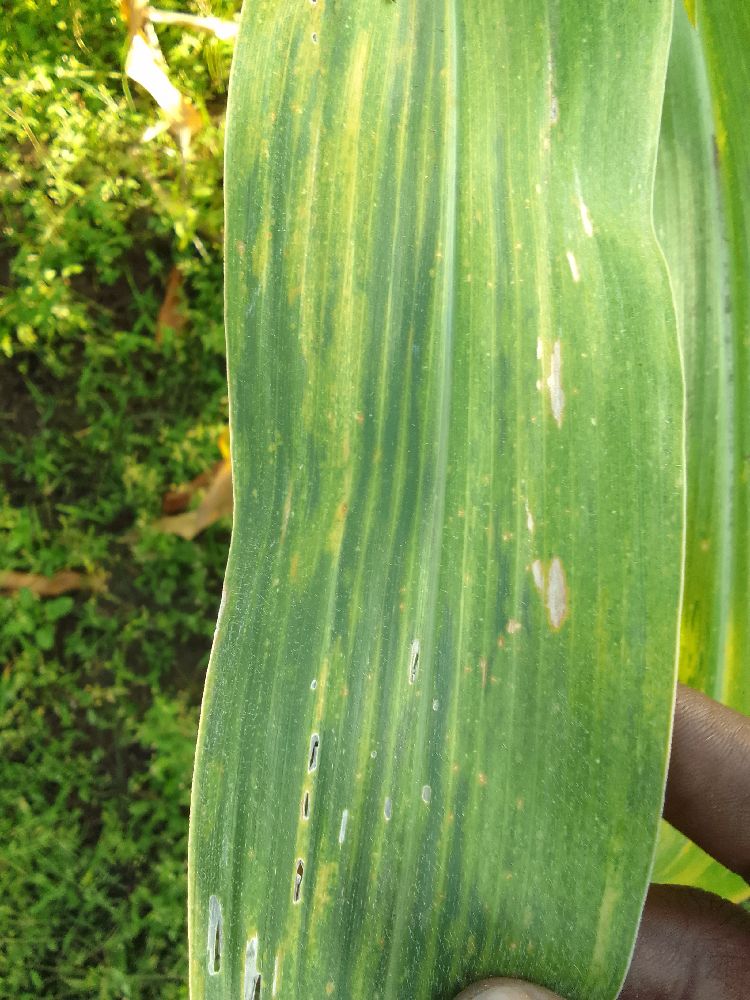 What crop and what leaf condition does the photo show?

maize, maize lethal necrosis
